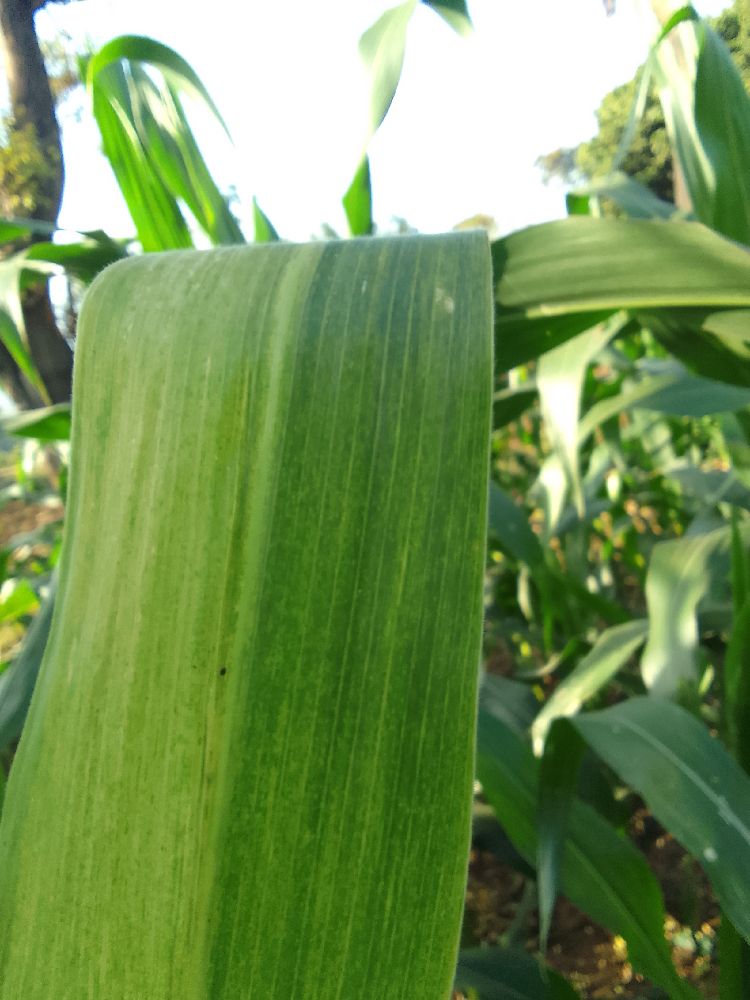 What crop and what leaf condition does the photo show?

maize, maize lethal necrosis
